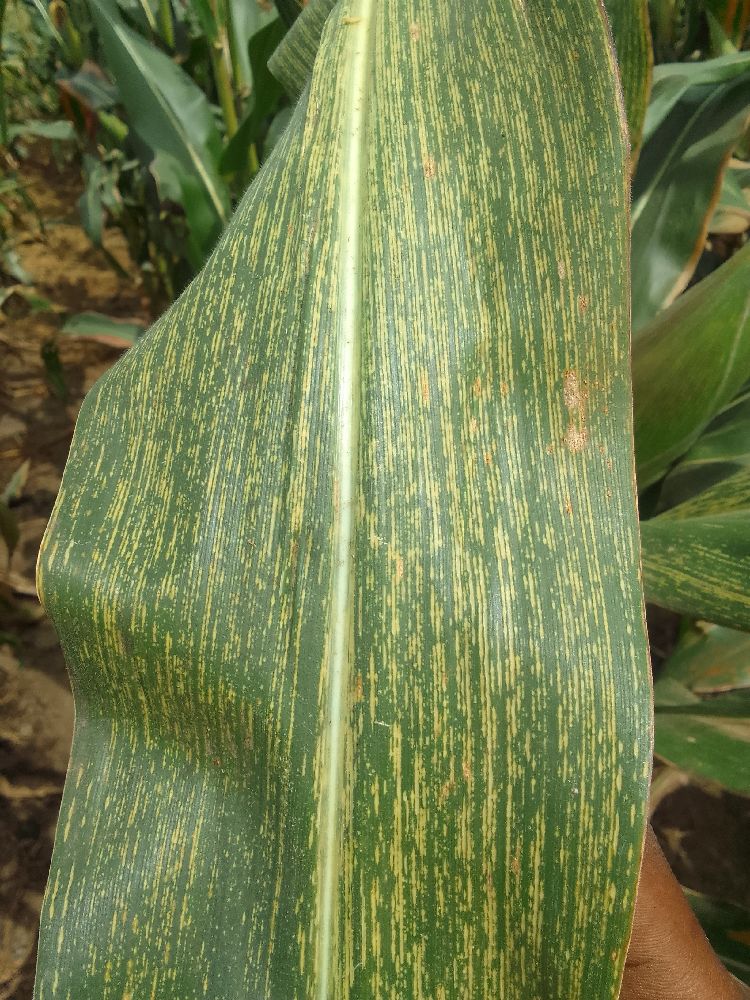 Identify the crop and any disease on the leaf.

maize, maize streak virus
